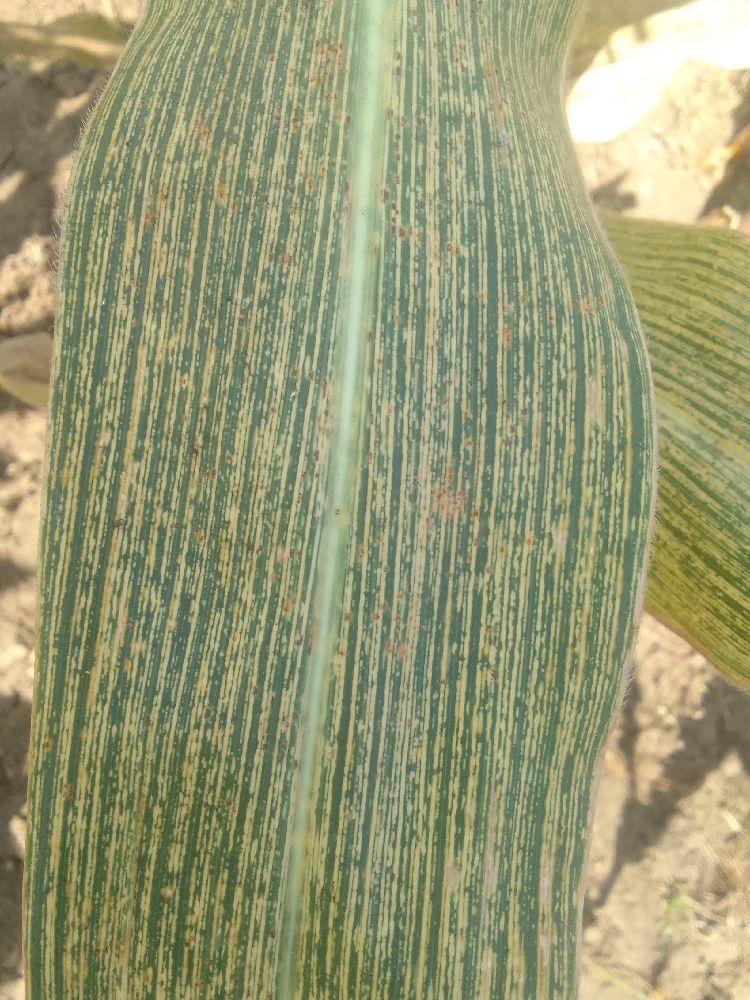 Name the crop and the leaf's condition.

maize, maize streak virus
